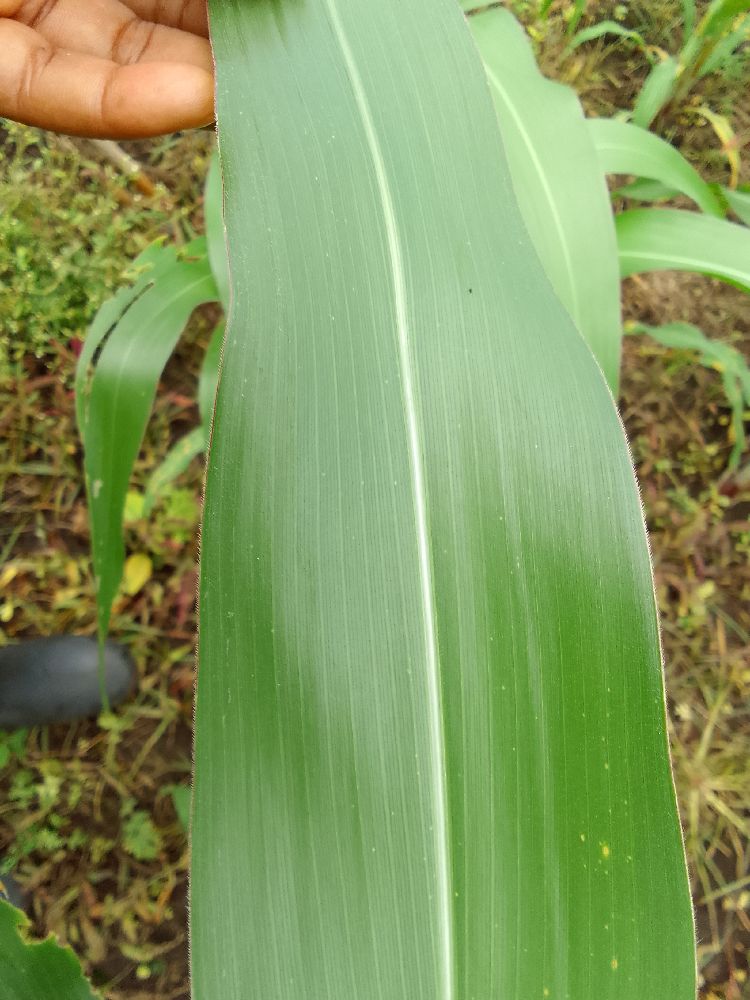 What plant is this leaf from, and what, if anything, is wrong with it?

maize, healthy
